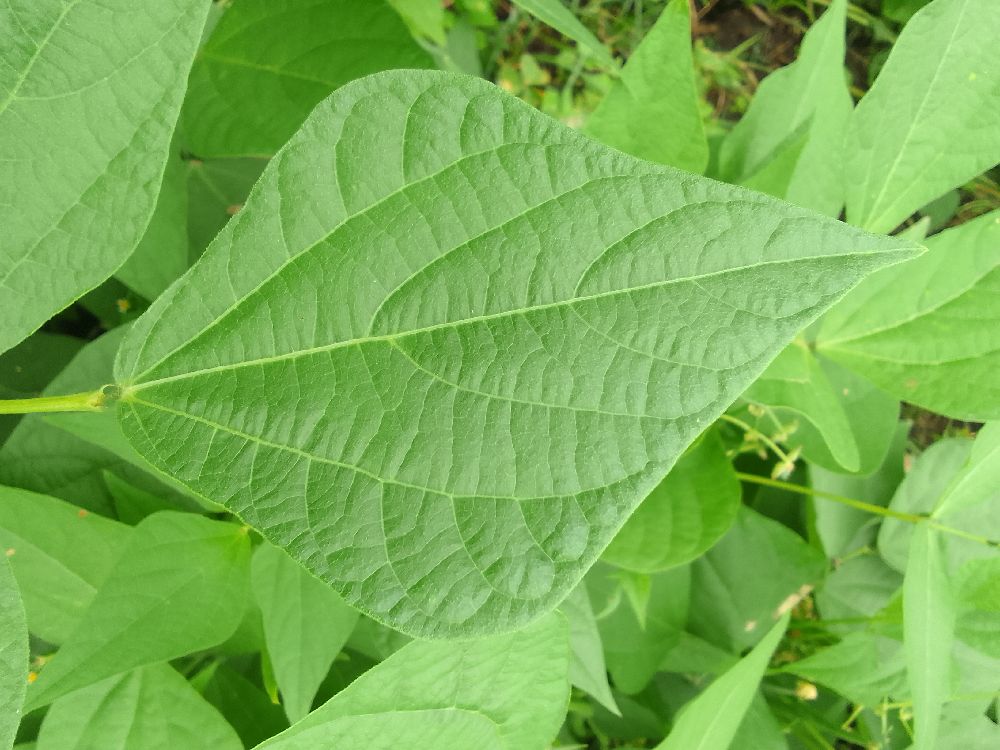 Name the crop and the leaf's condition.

common bean, healthy
